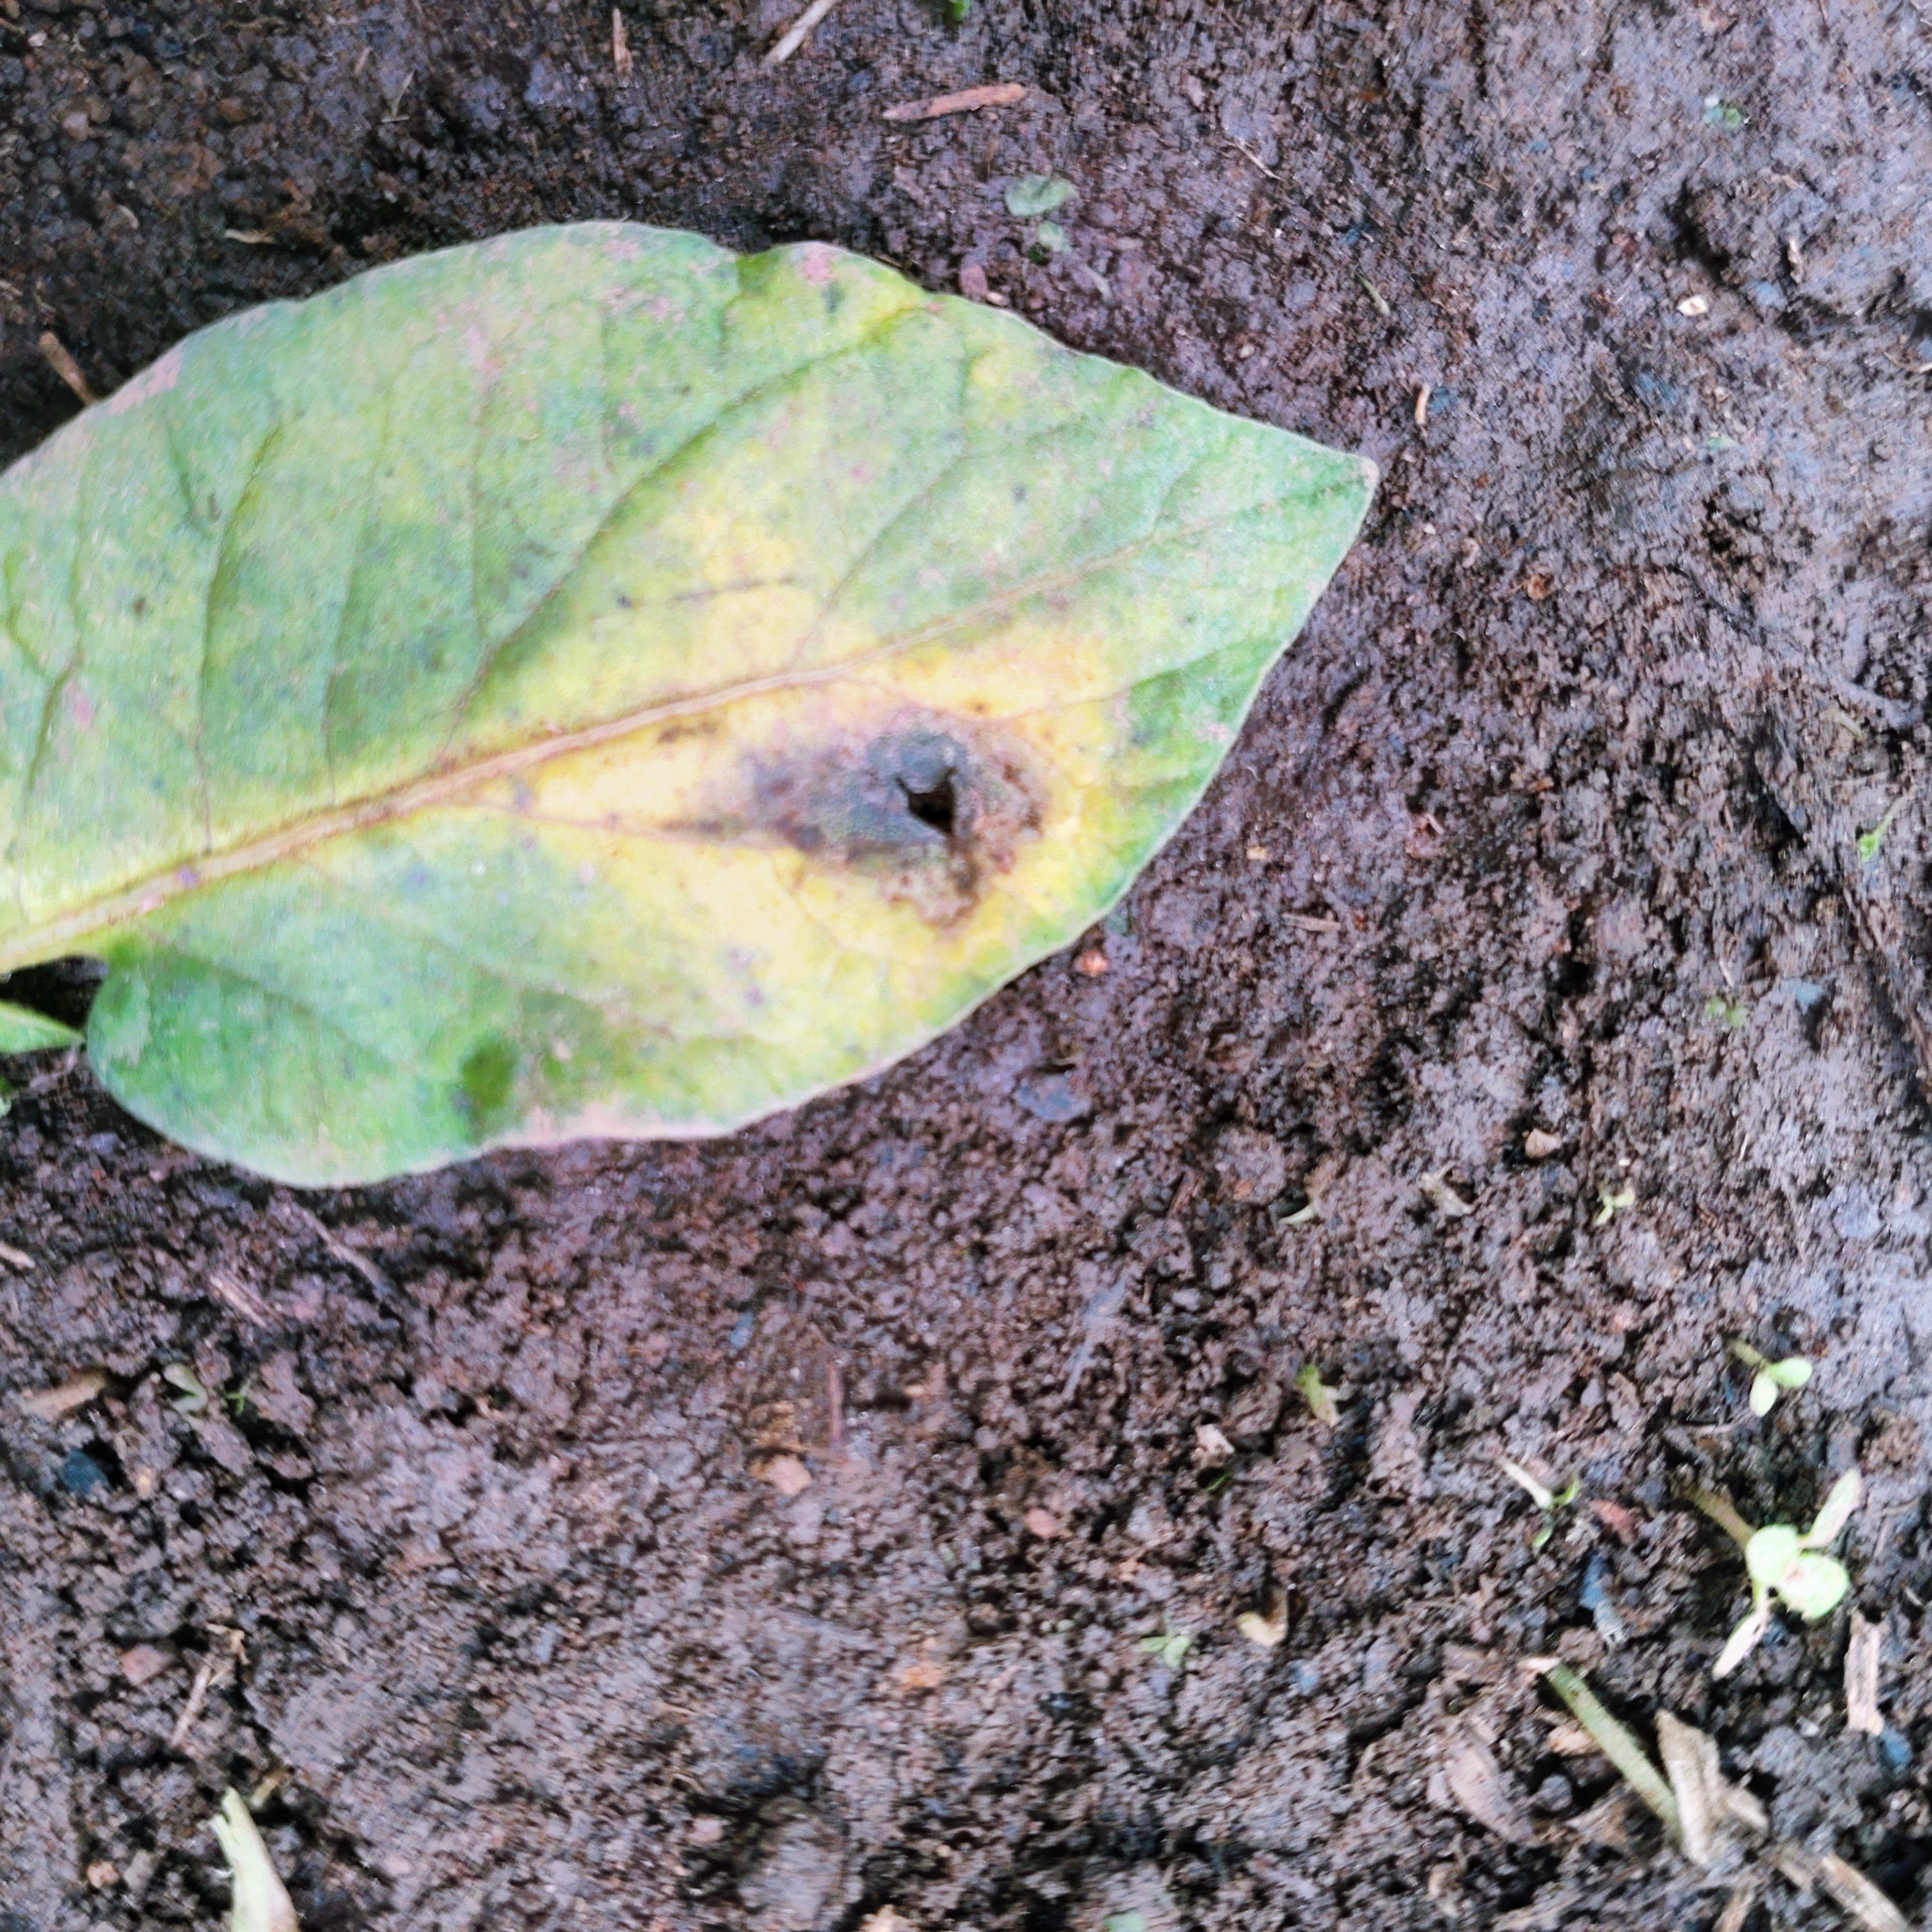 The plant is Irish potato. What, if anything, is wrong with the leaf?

late blight
